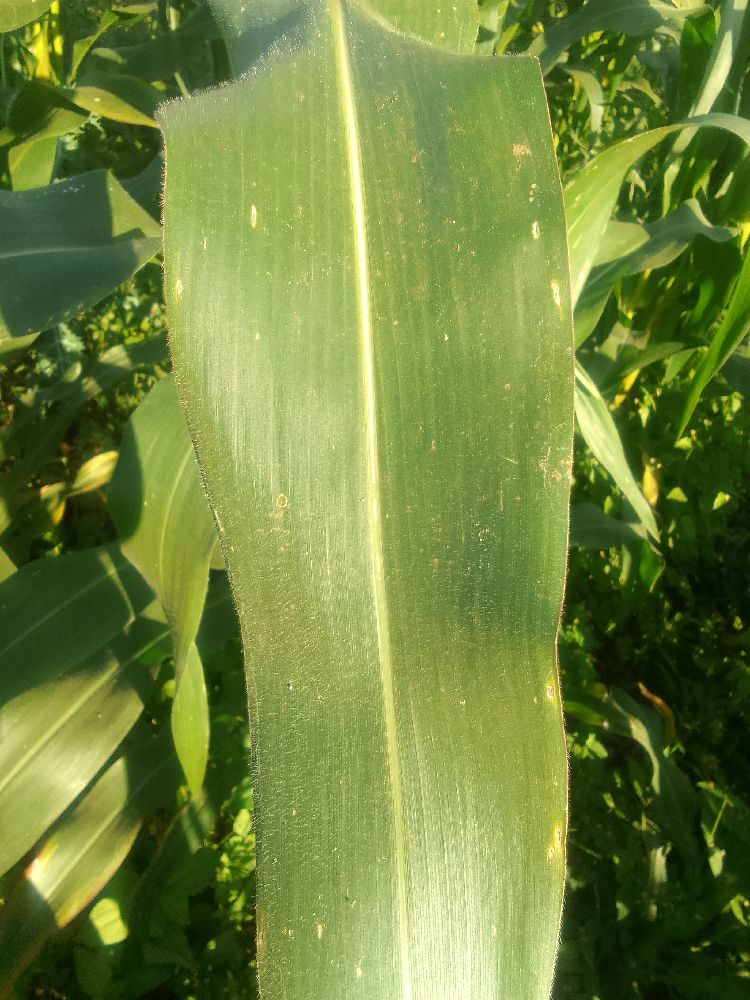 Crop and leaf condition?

maize, healthy
